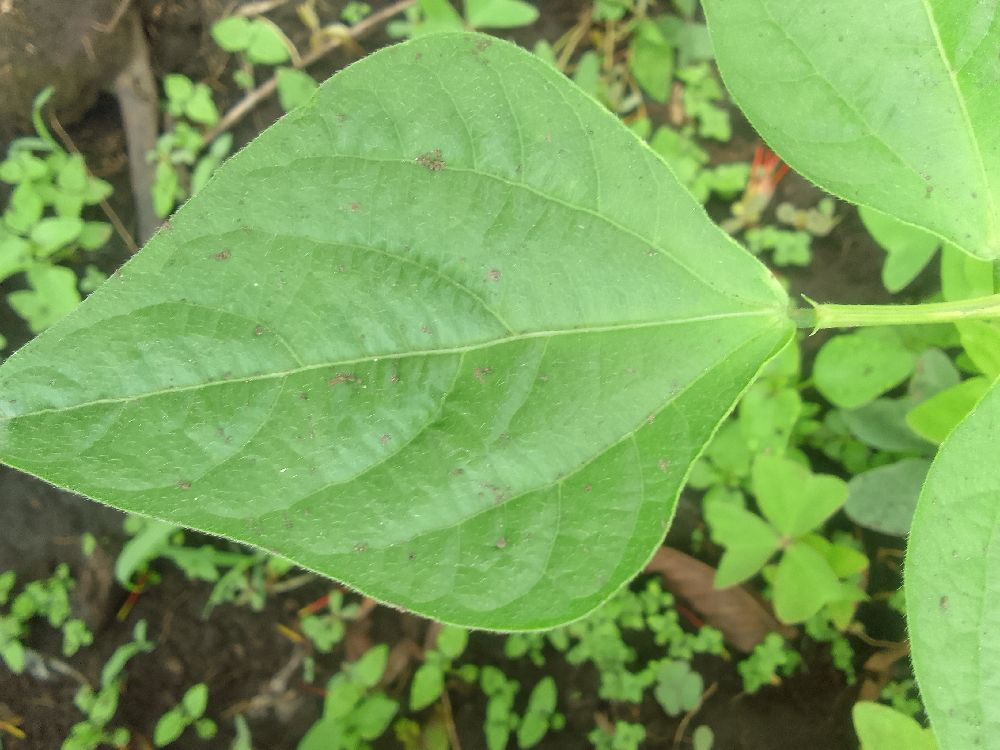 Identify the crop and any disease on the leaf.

common bean, healthy
